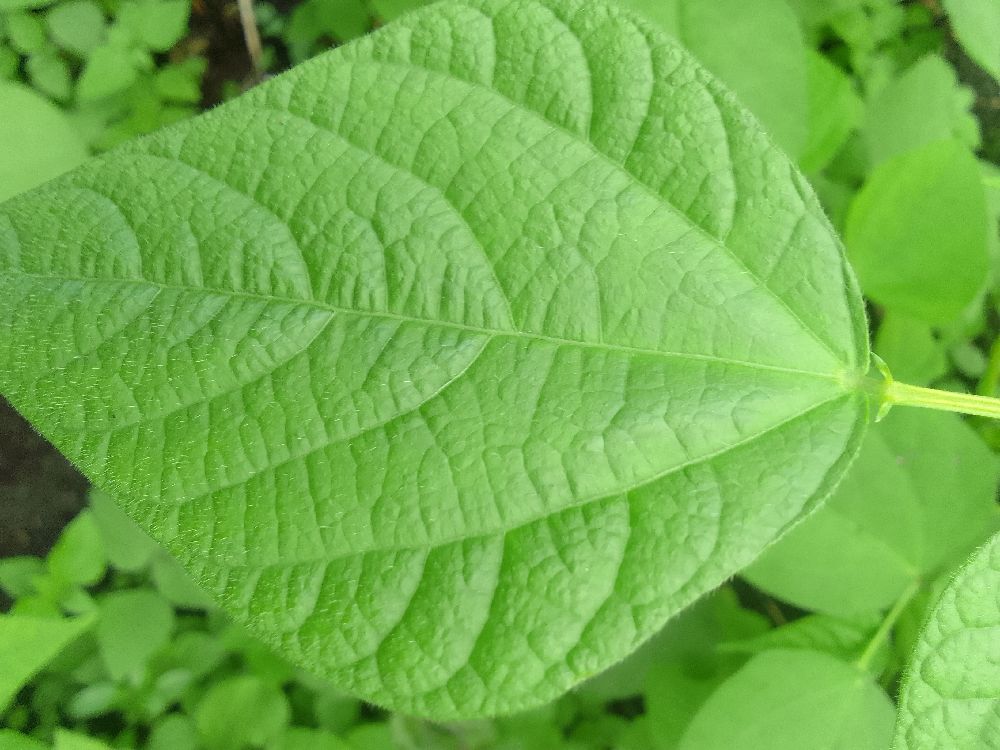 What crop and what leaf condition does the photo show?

common bean, healthy
